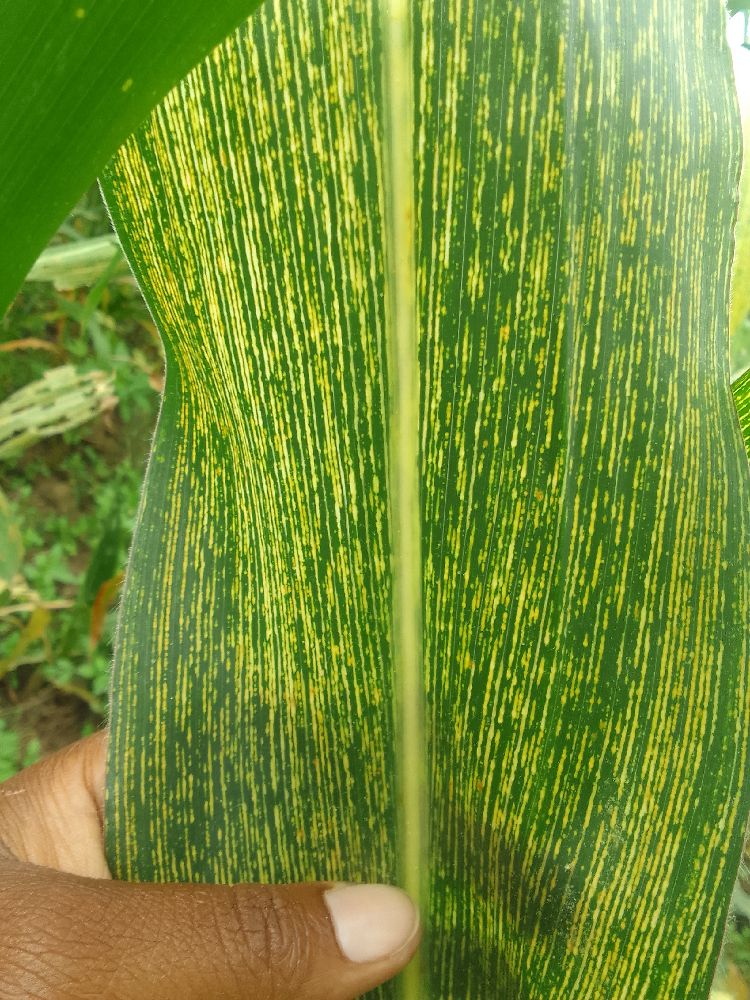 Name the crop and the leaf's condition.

maize, maize streak virus
